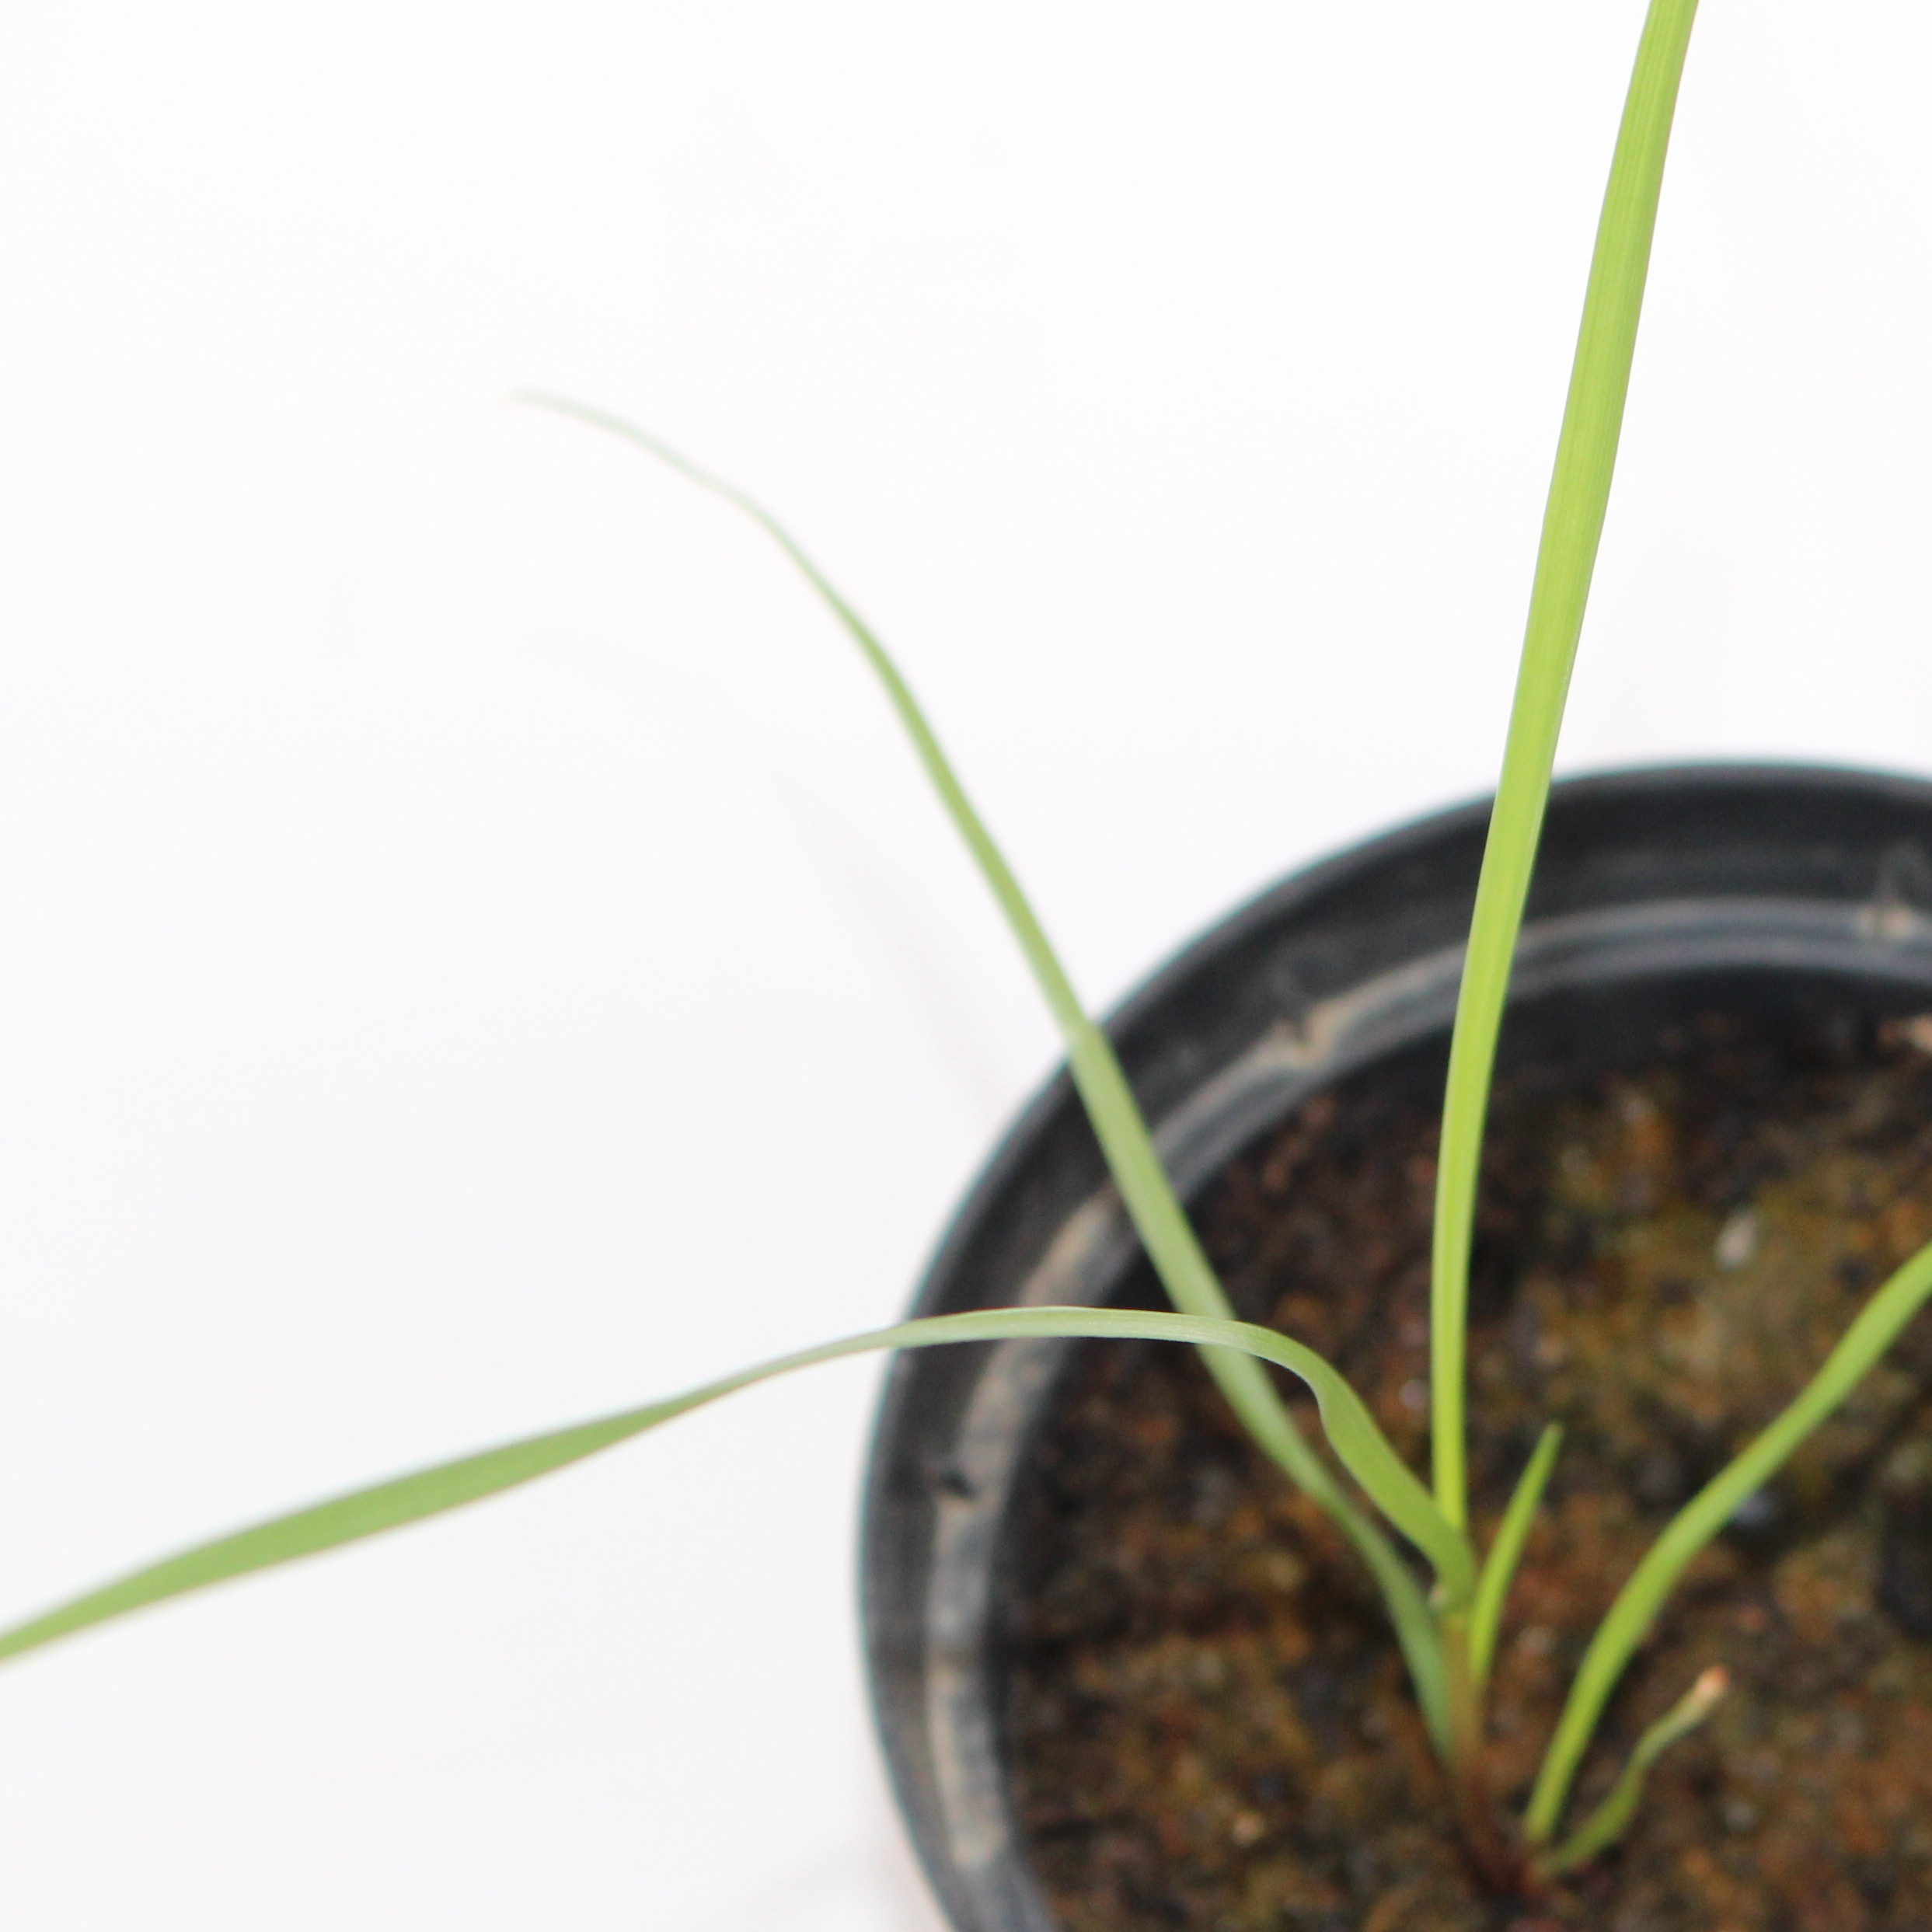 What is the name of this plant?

Lolium multiflorum
